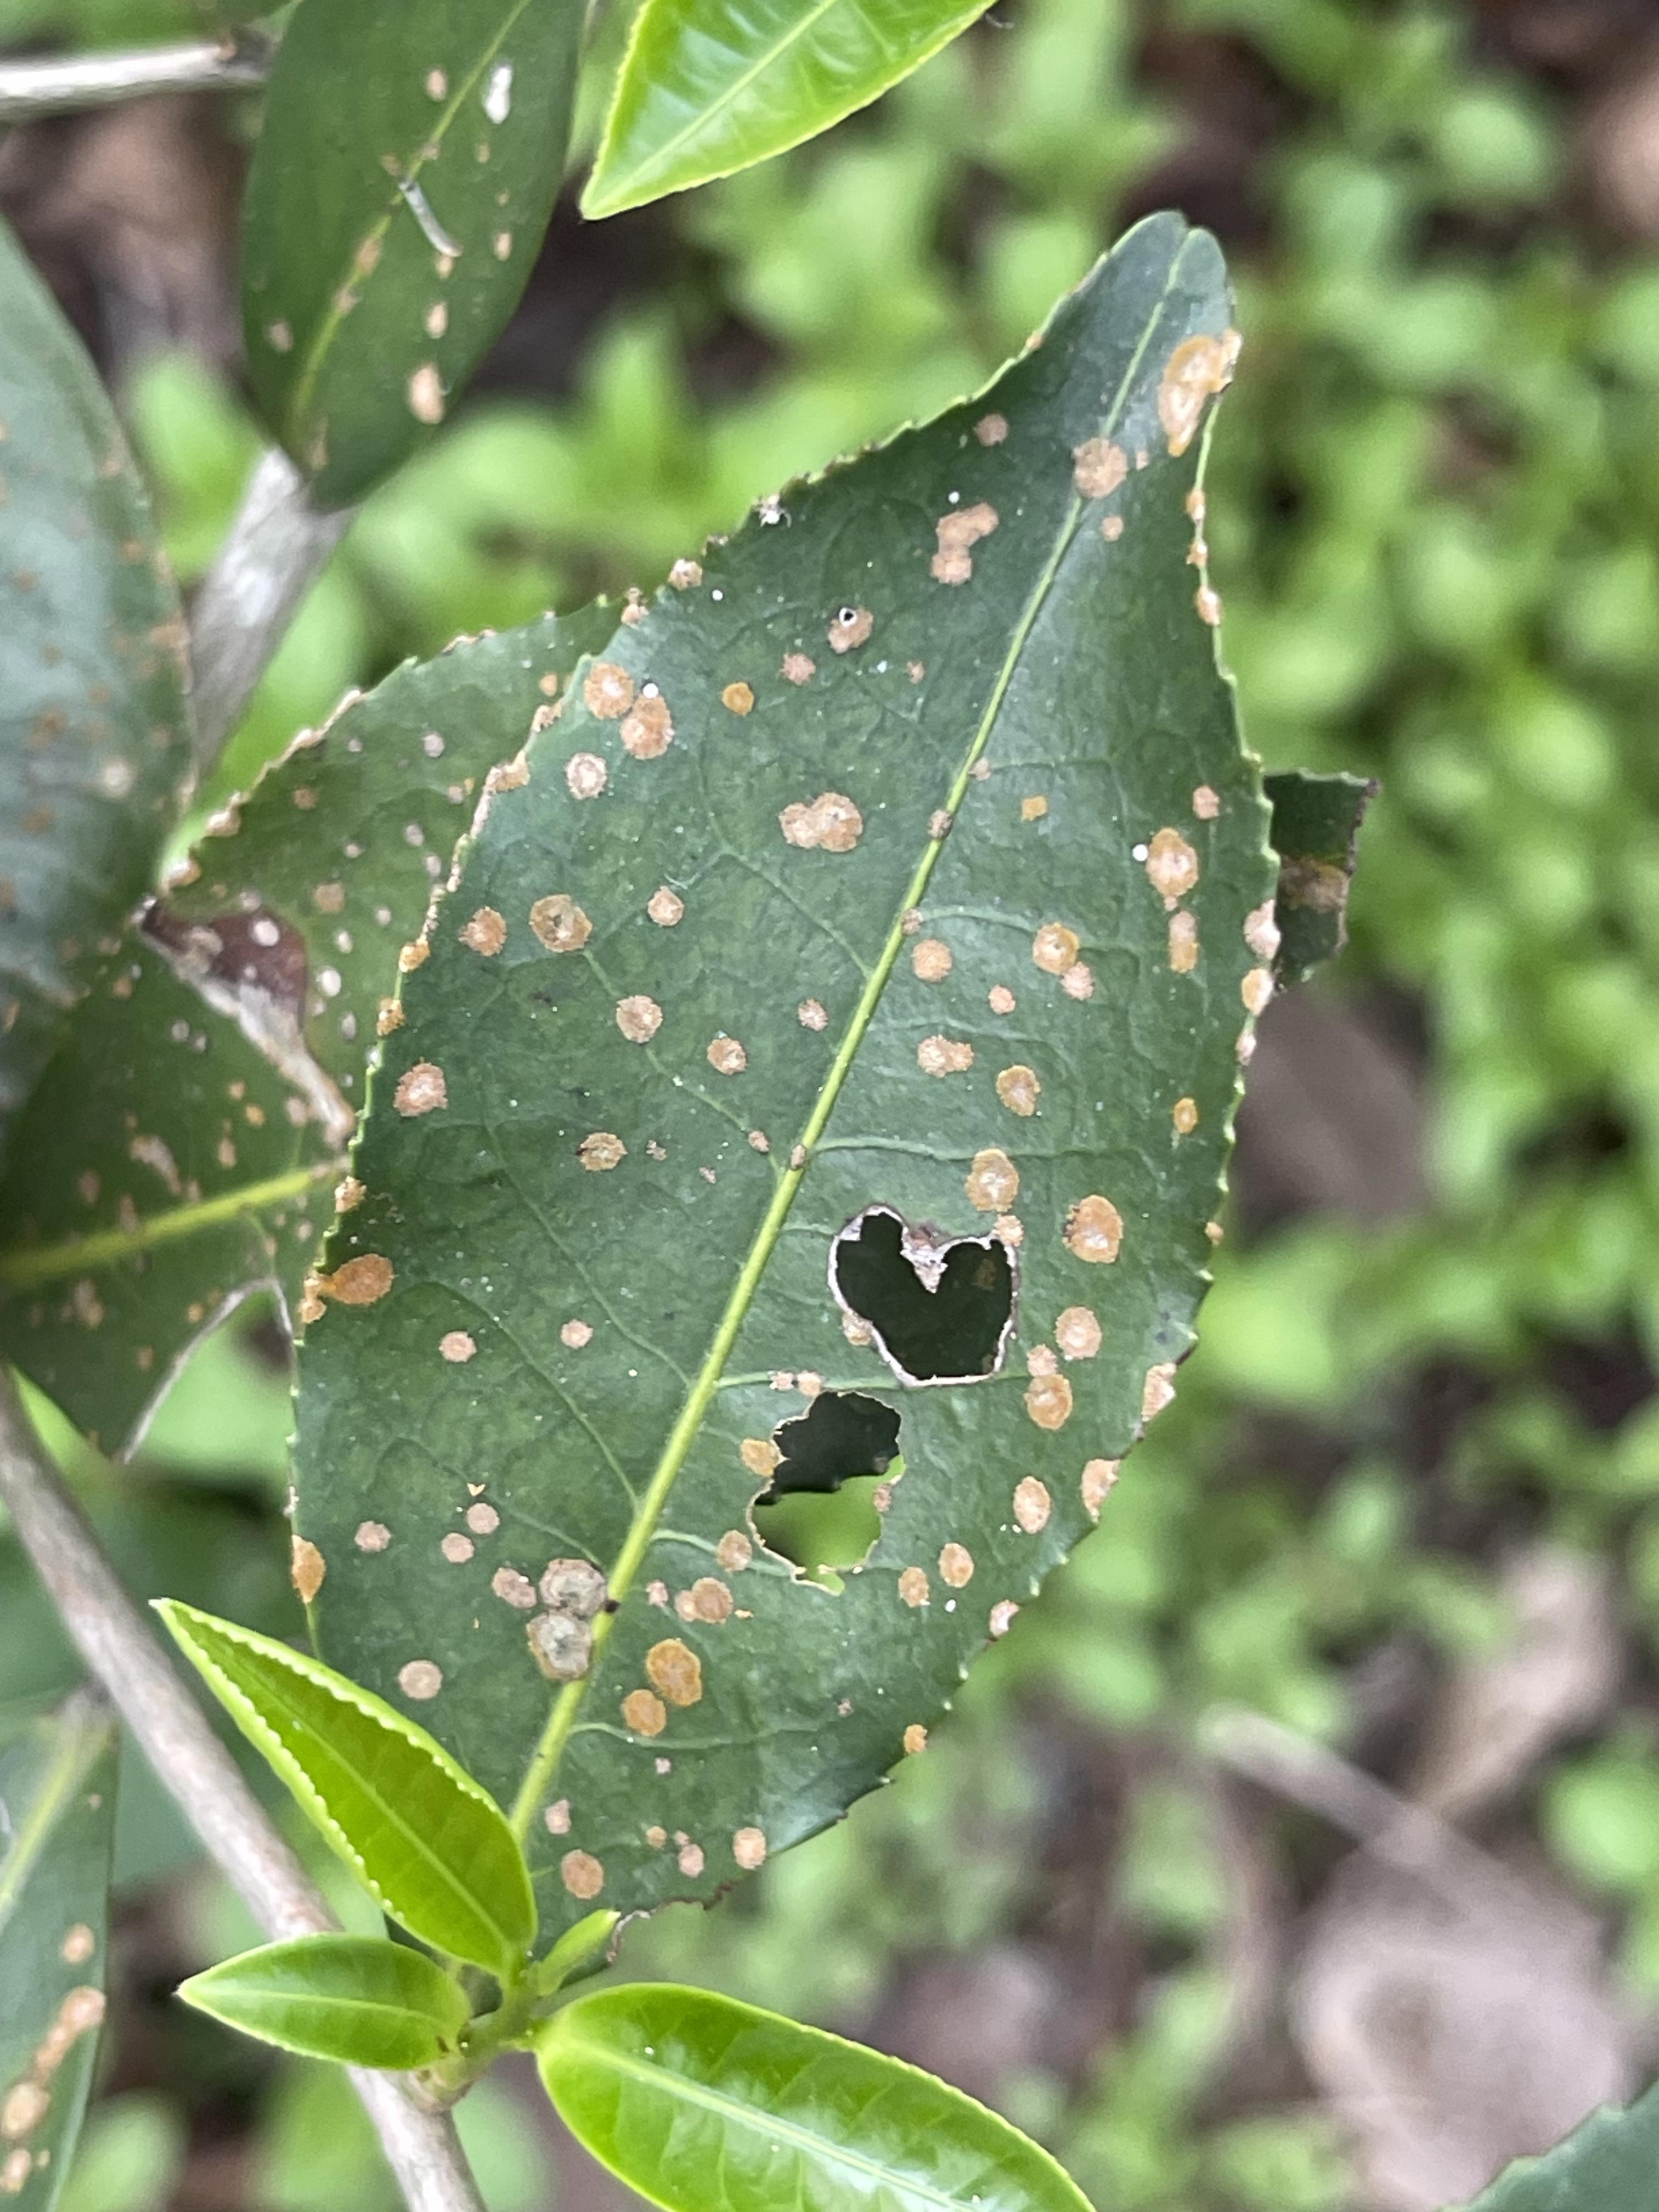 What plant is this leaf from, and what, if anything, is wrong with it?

tea, red rust
